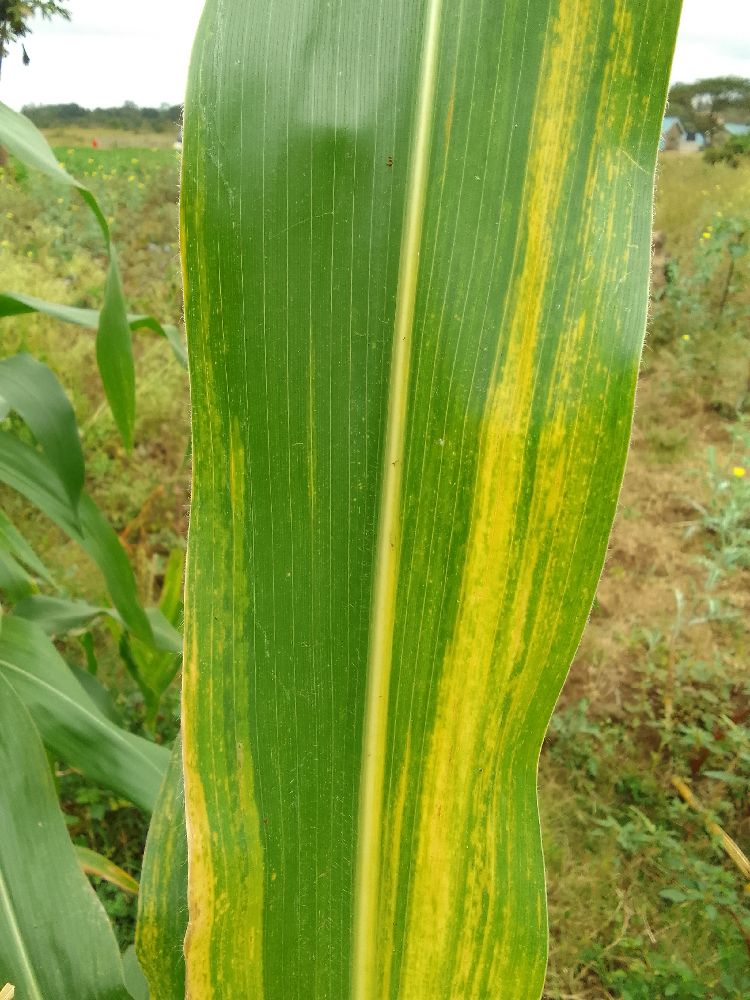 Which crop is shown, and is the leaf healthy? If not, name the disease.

maize, maize lethal necrosis
